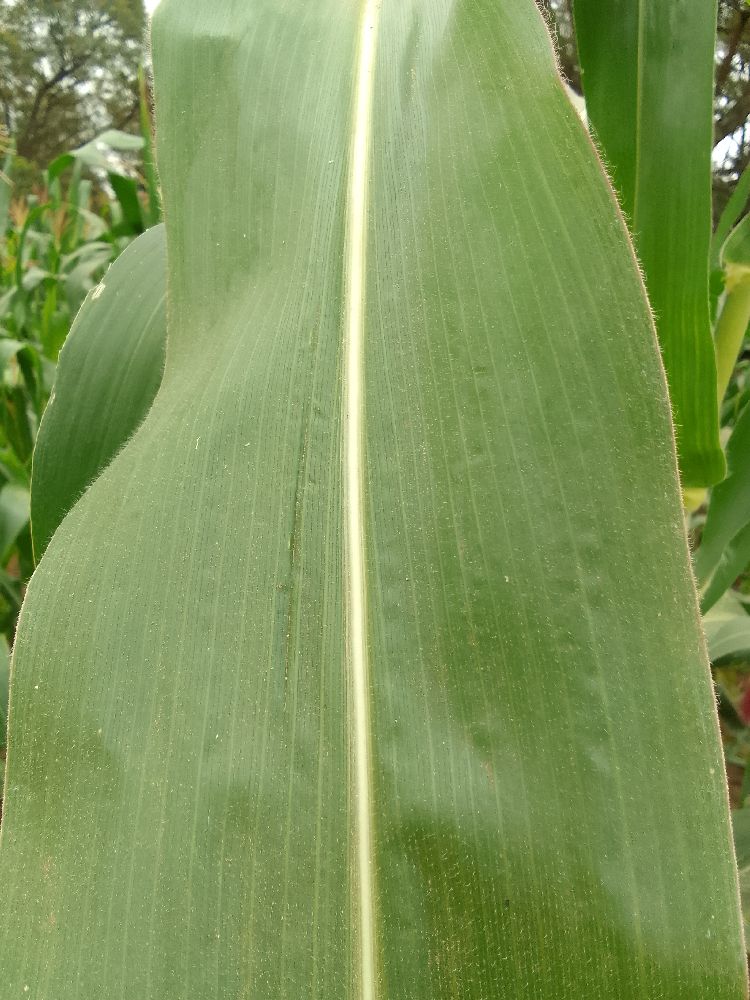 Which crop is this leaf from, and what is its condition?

maize, healthy
